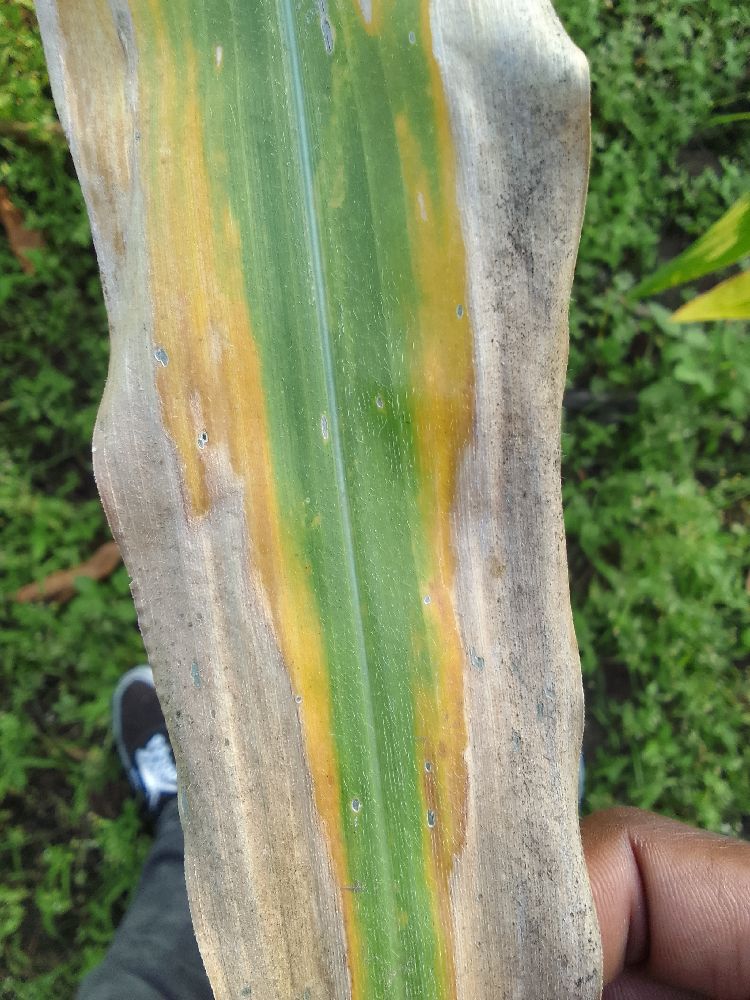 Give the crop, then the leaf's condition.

maize, maize lethal necrosis
